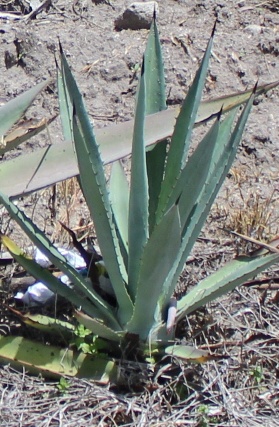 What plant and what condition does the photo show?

agave, small
